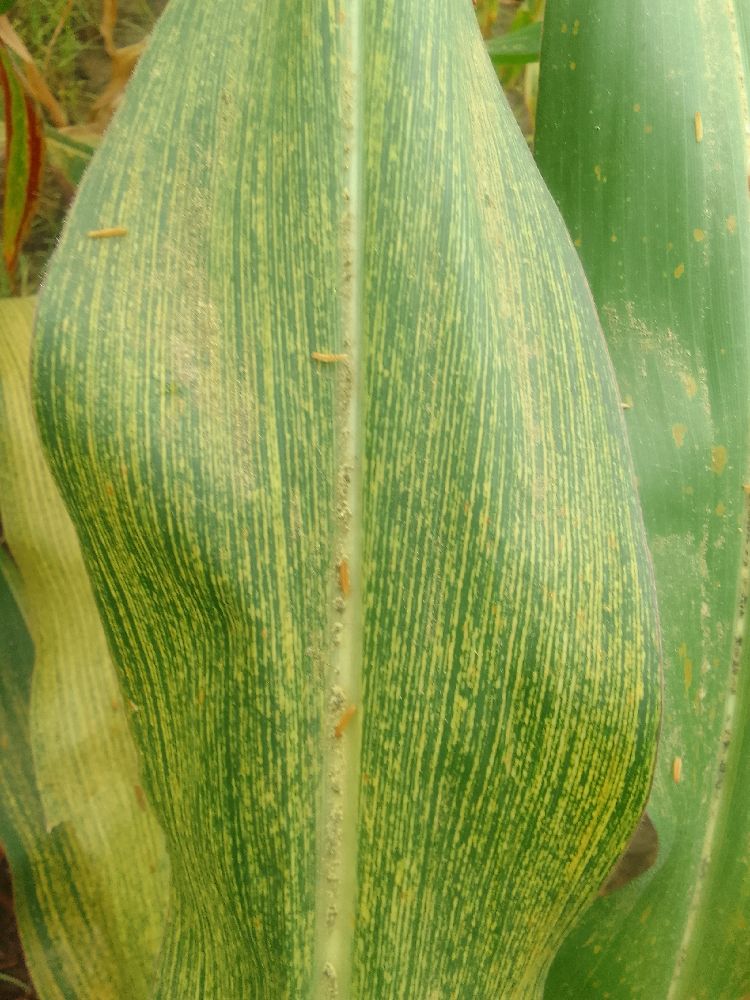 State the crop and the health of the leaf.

maize, maize streak virus
